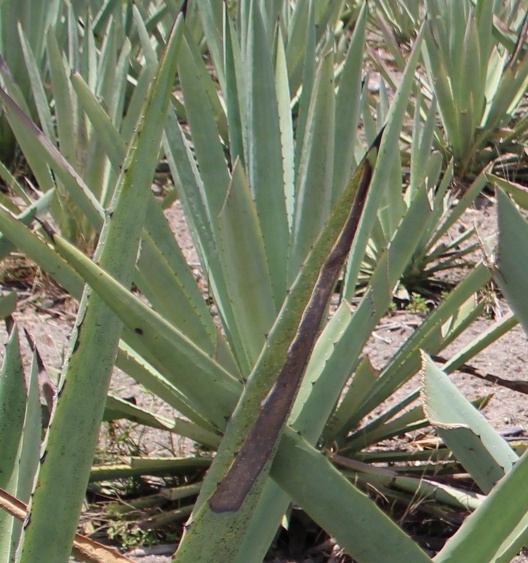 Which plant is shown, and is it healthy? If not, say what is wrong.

agave, healthy
